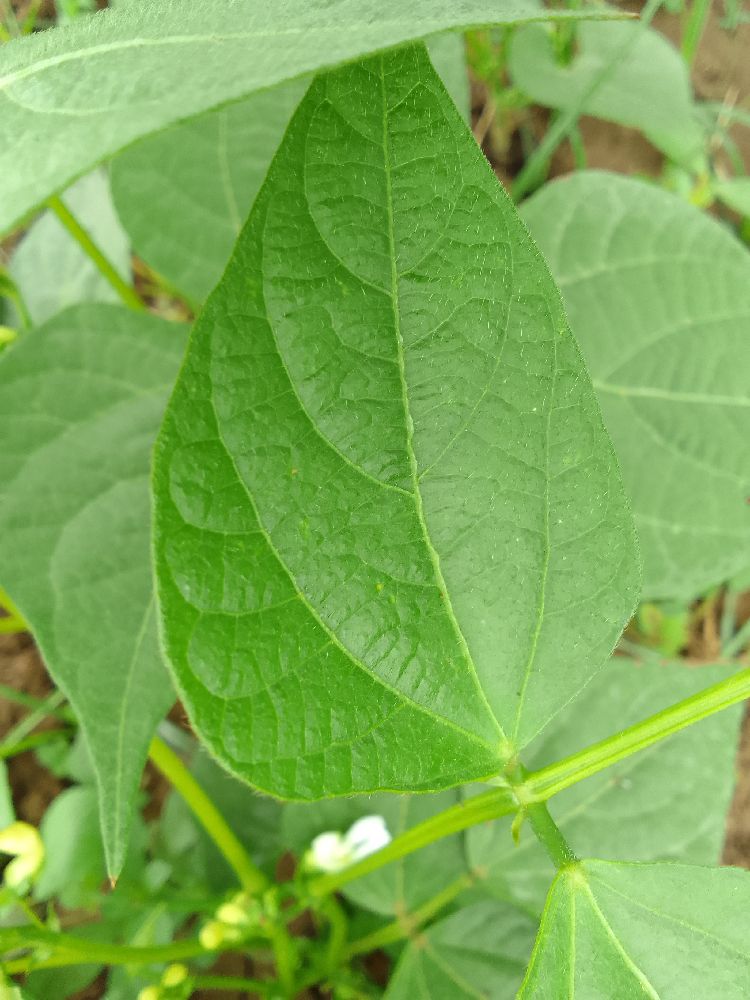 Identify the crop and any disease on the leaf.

common bean, healthy
